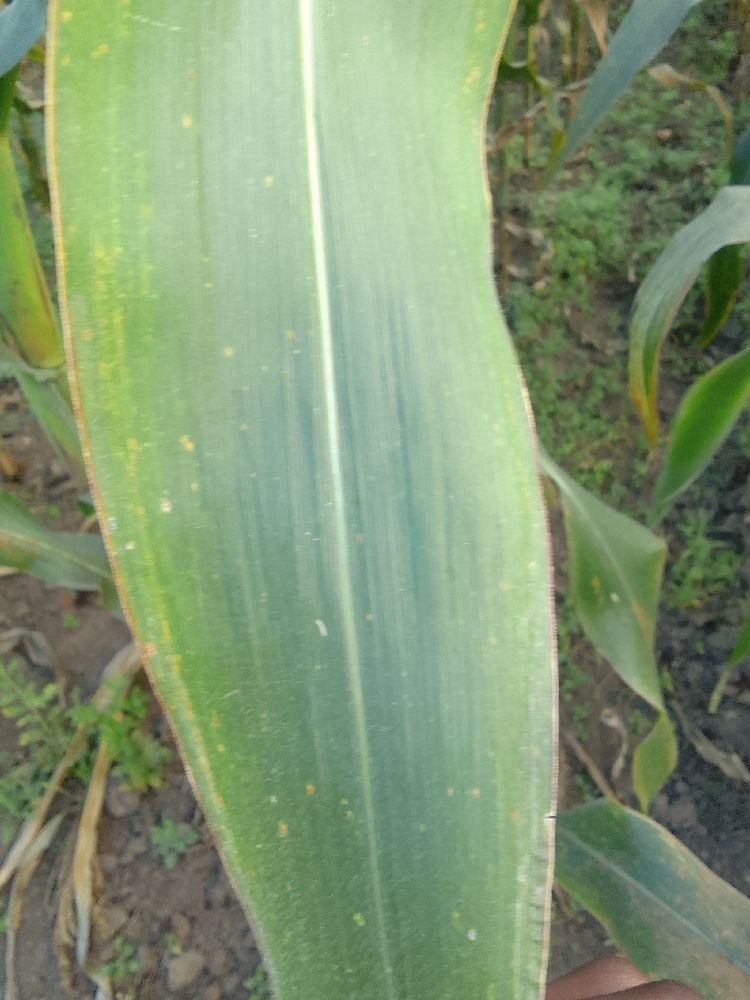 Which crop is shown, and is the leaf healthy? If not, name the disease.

maize, healthy
